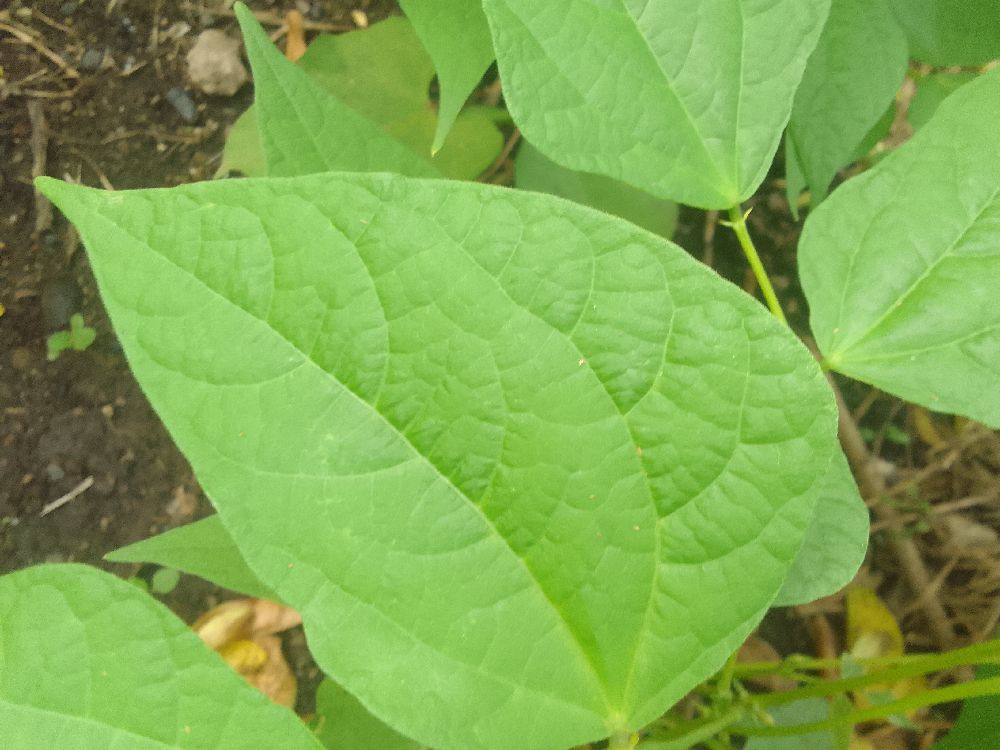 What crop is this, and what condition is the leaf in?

common bean, healthy
